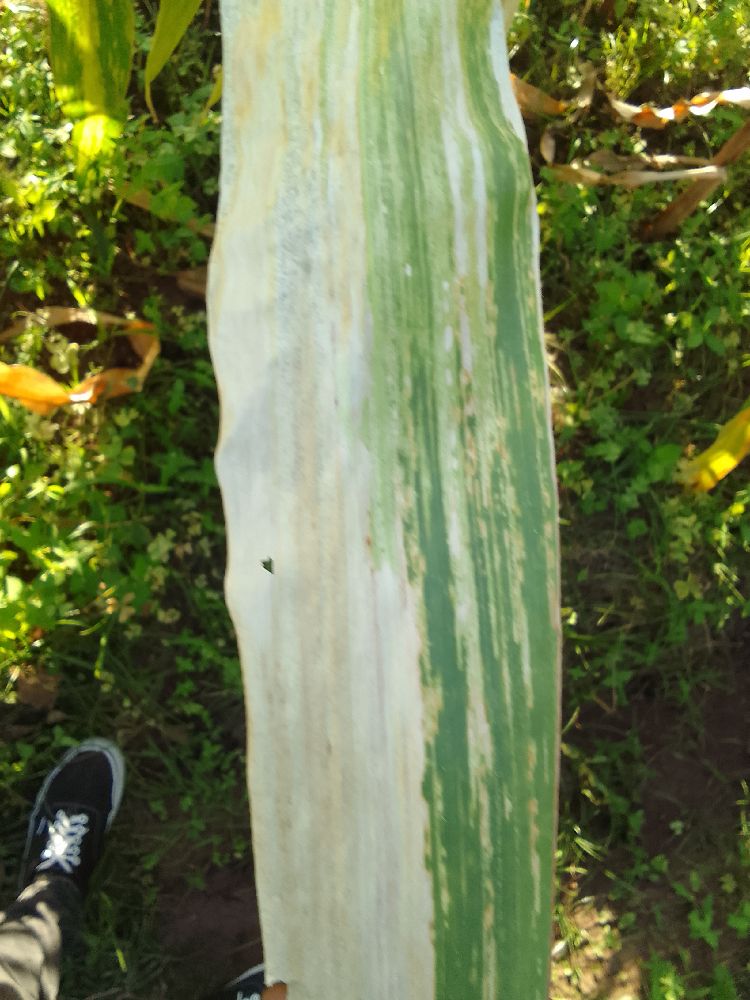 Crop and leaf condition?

maize, maize lethal necrosis
